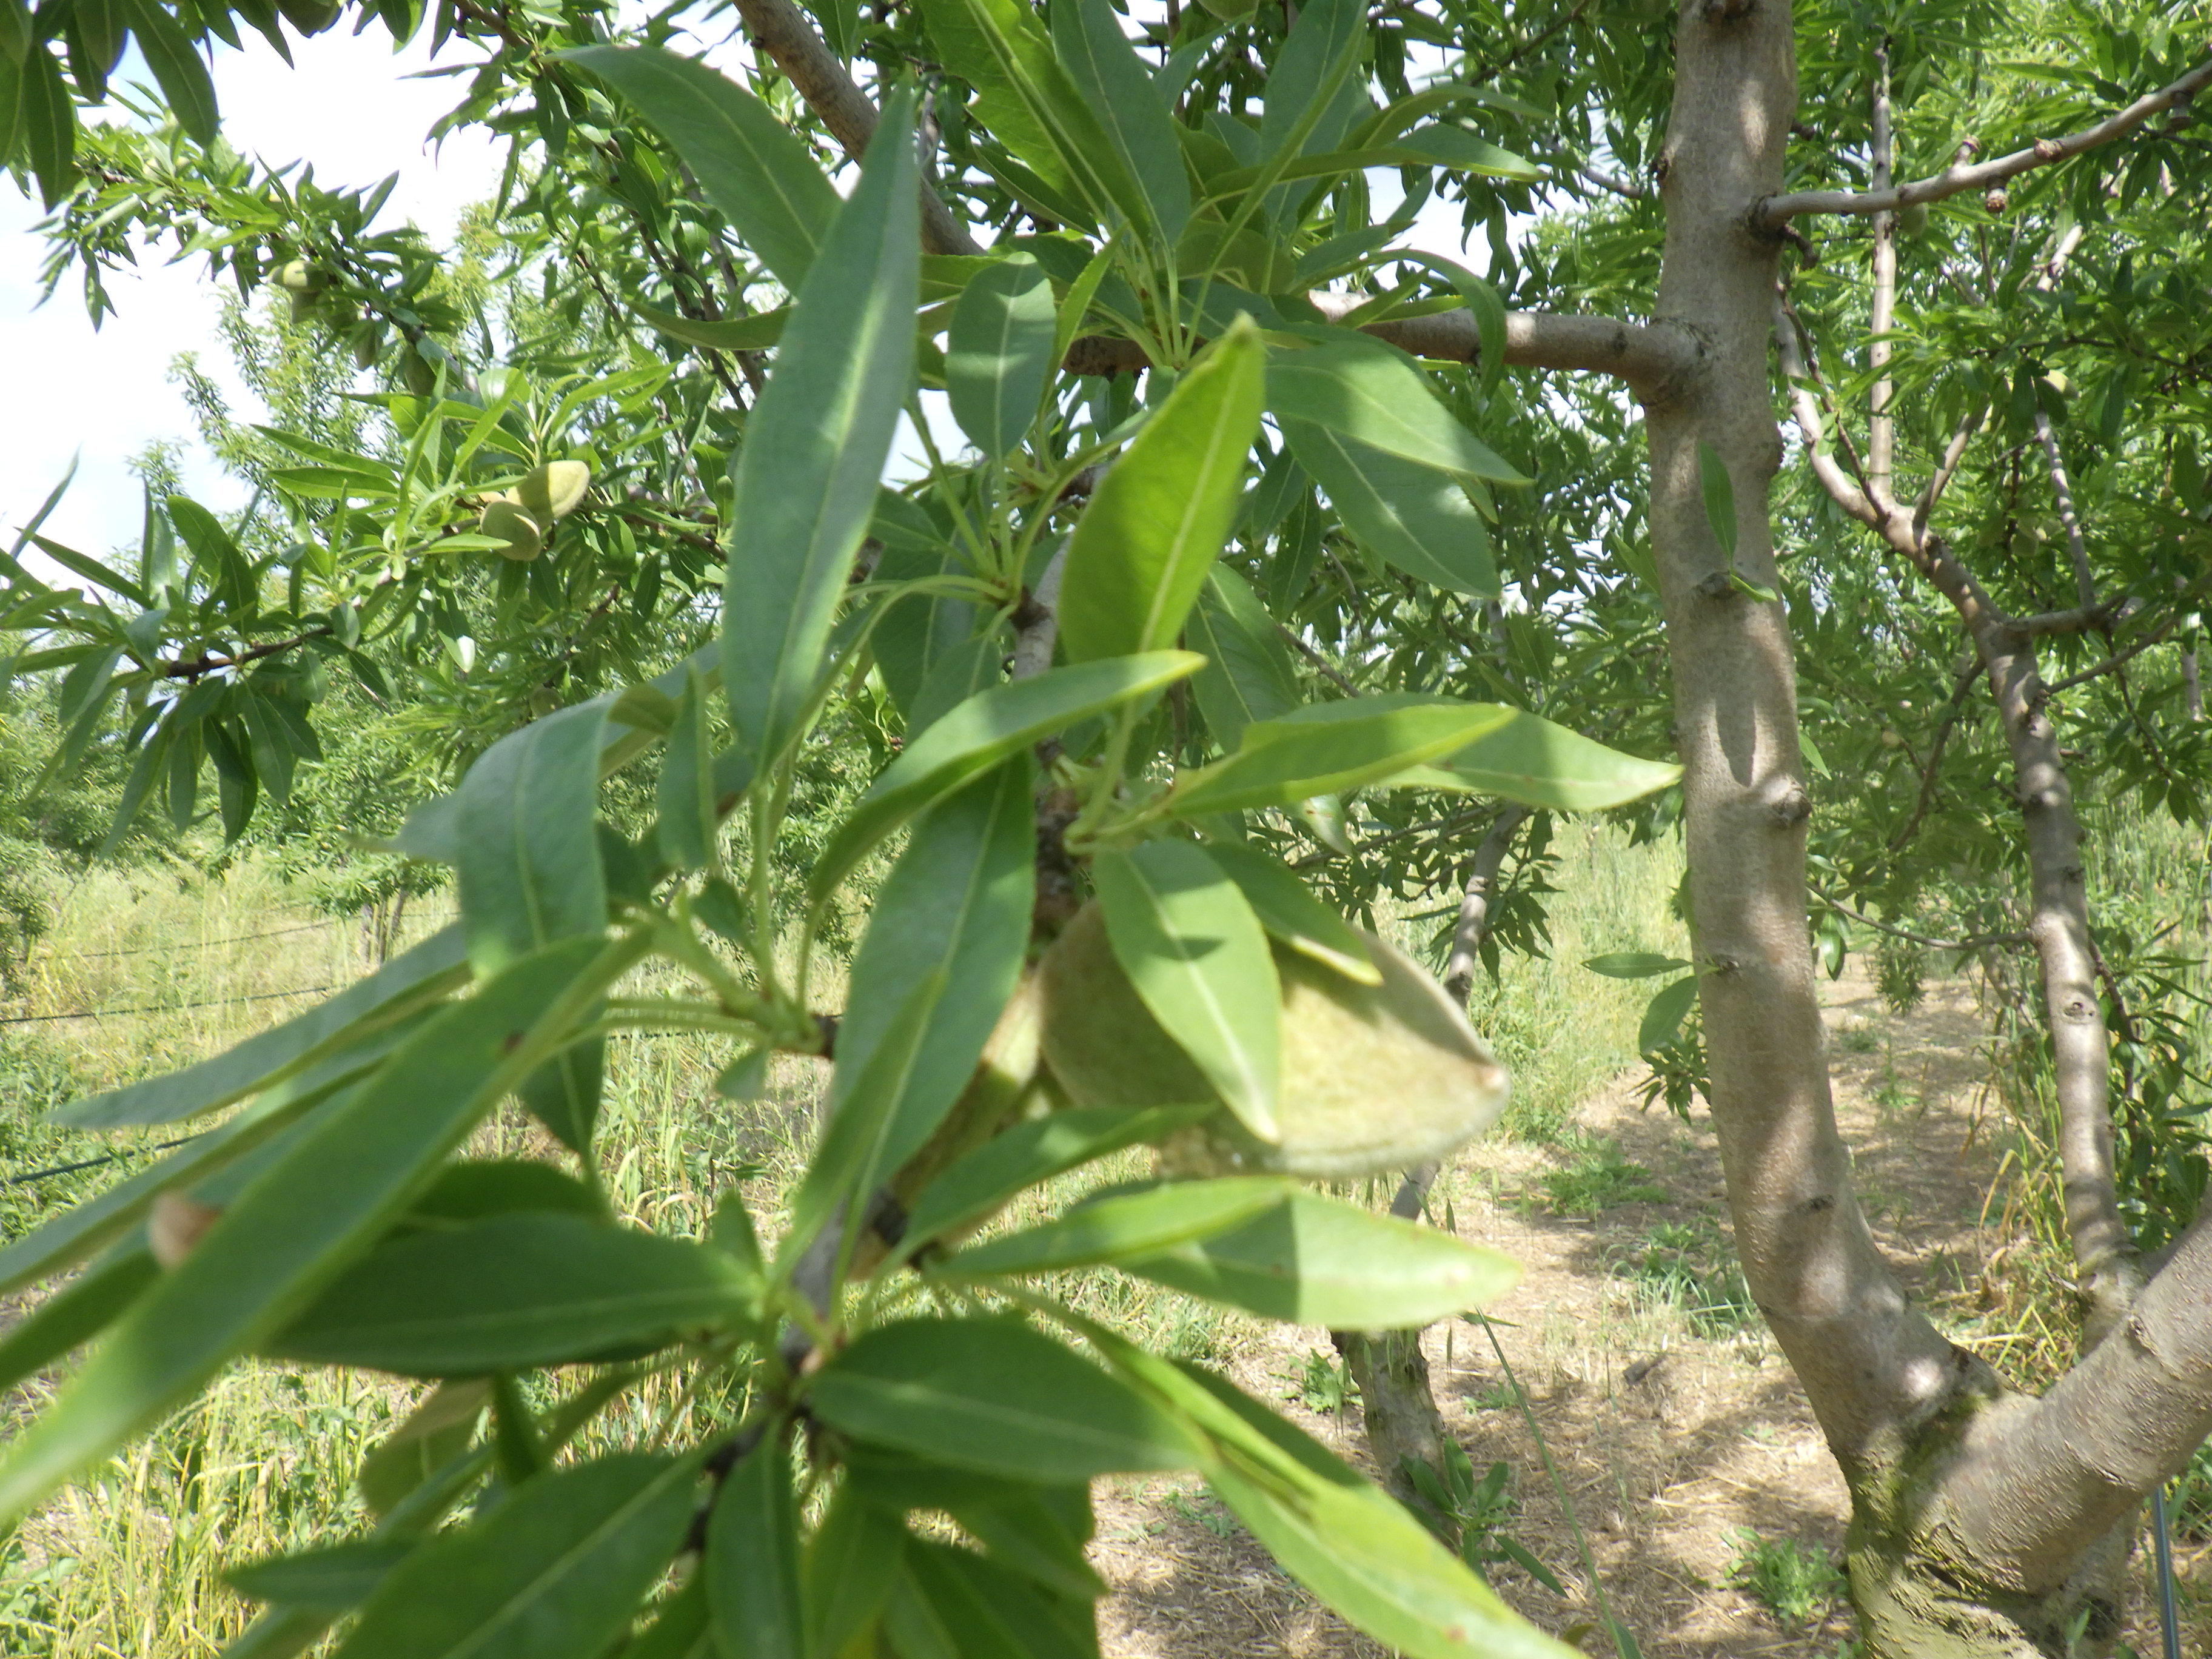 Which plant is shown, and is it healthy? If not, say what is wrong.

almond, shot hole disease
